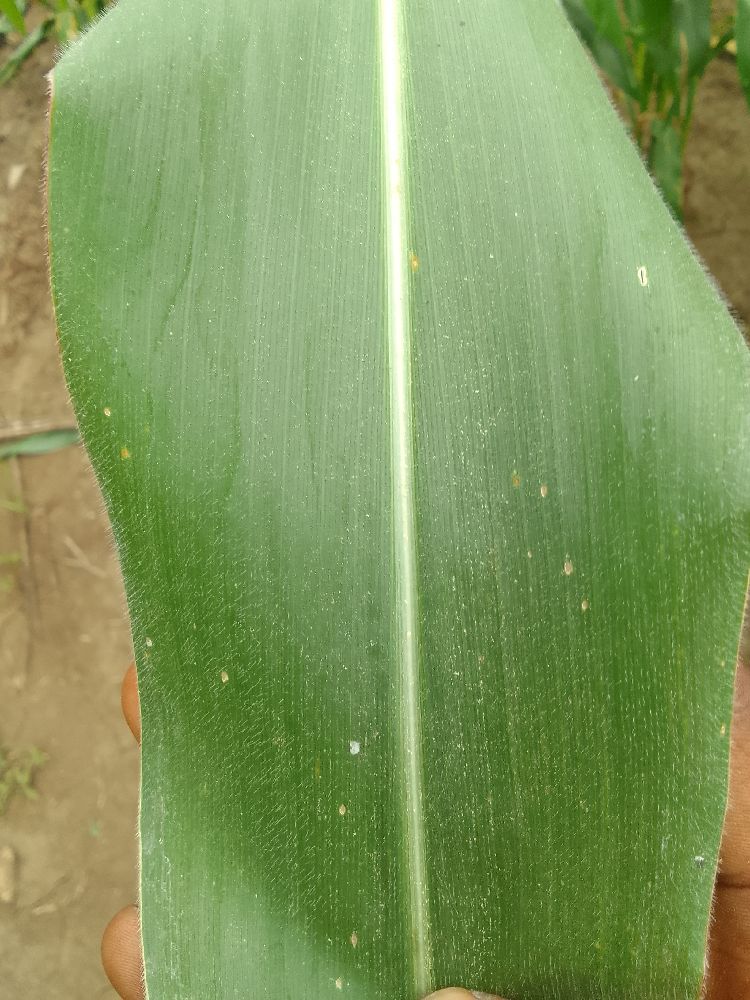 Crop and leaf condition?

maize, healthy
